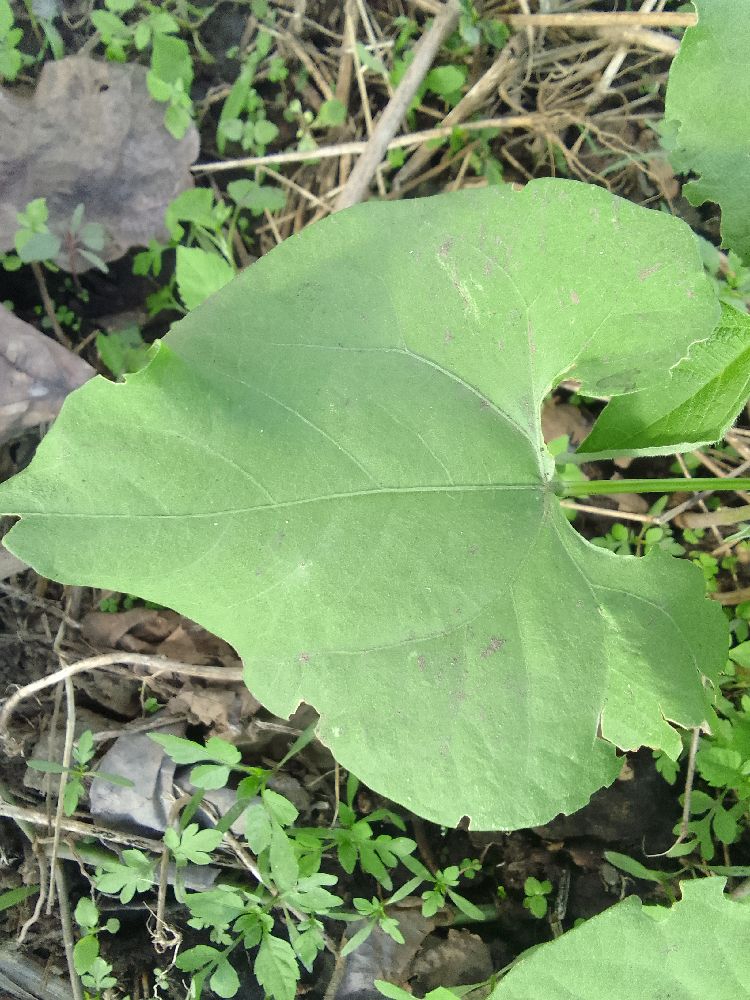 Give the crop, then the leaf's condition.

common bean, healthy
